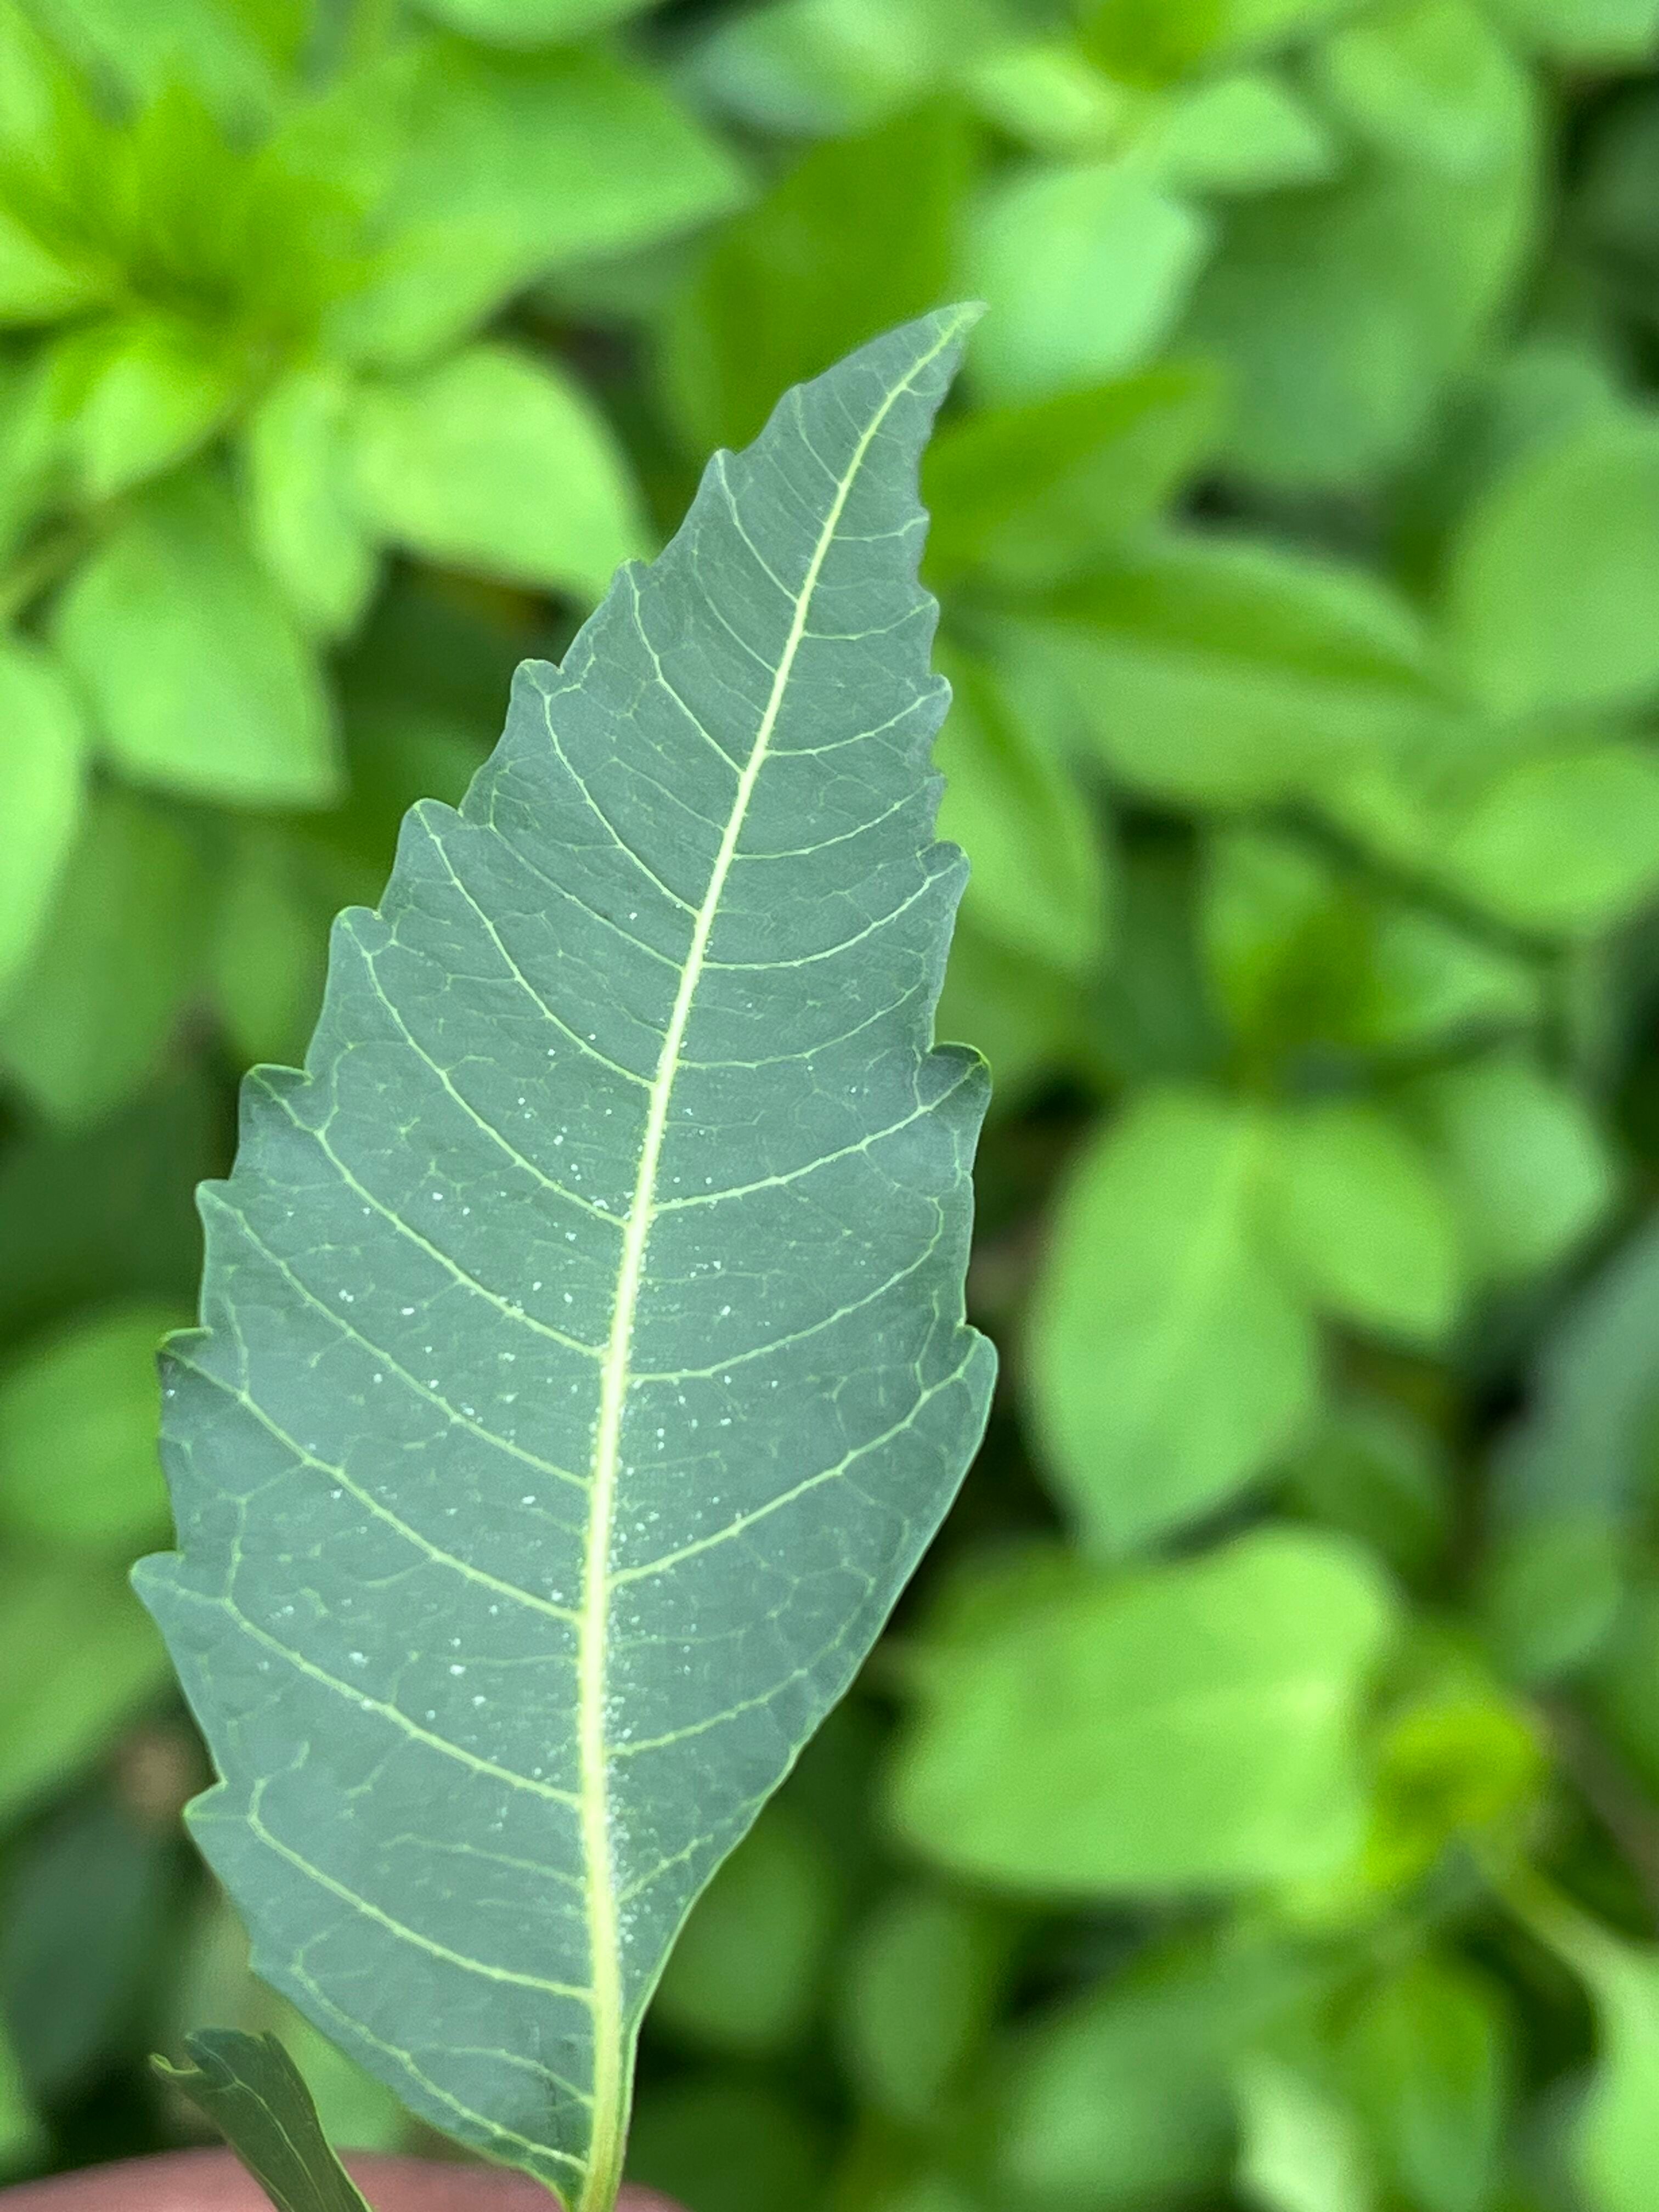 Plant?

neem
